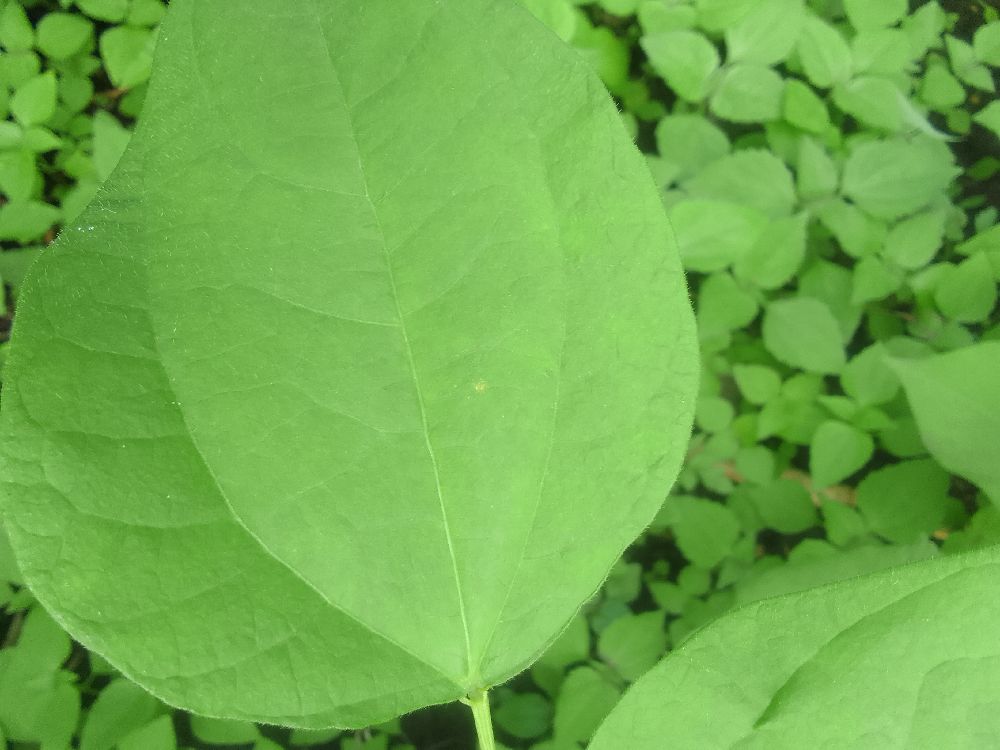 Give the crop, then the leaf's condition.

common bean, healthy
